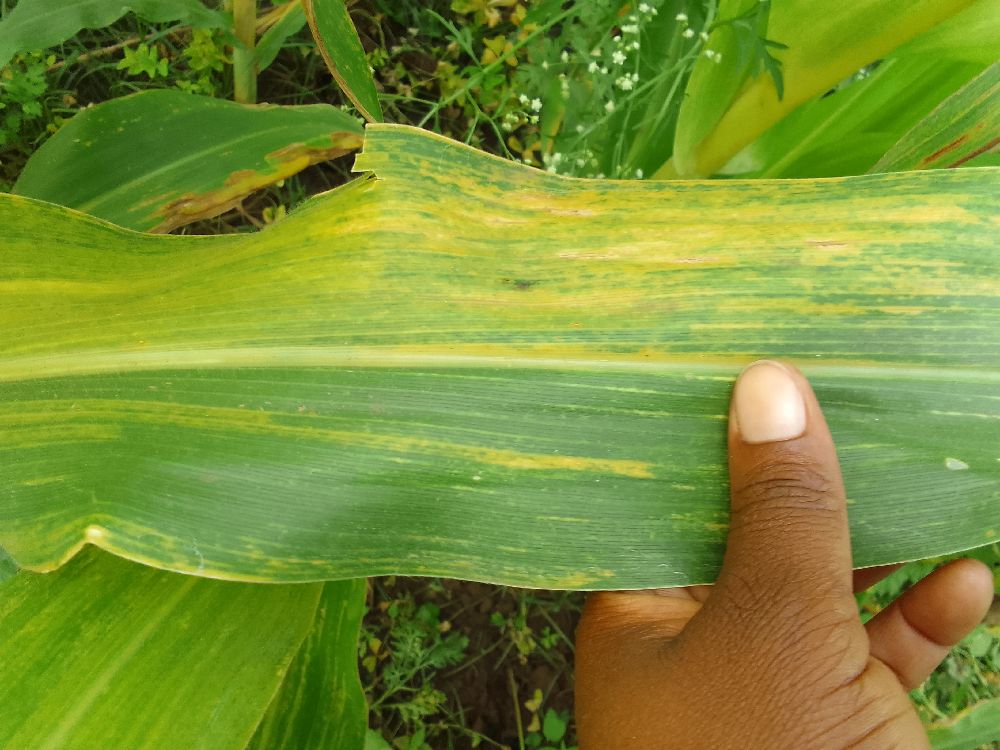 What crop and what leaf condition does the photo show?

maize, maize lethal necrosis
